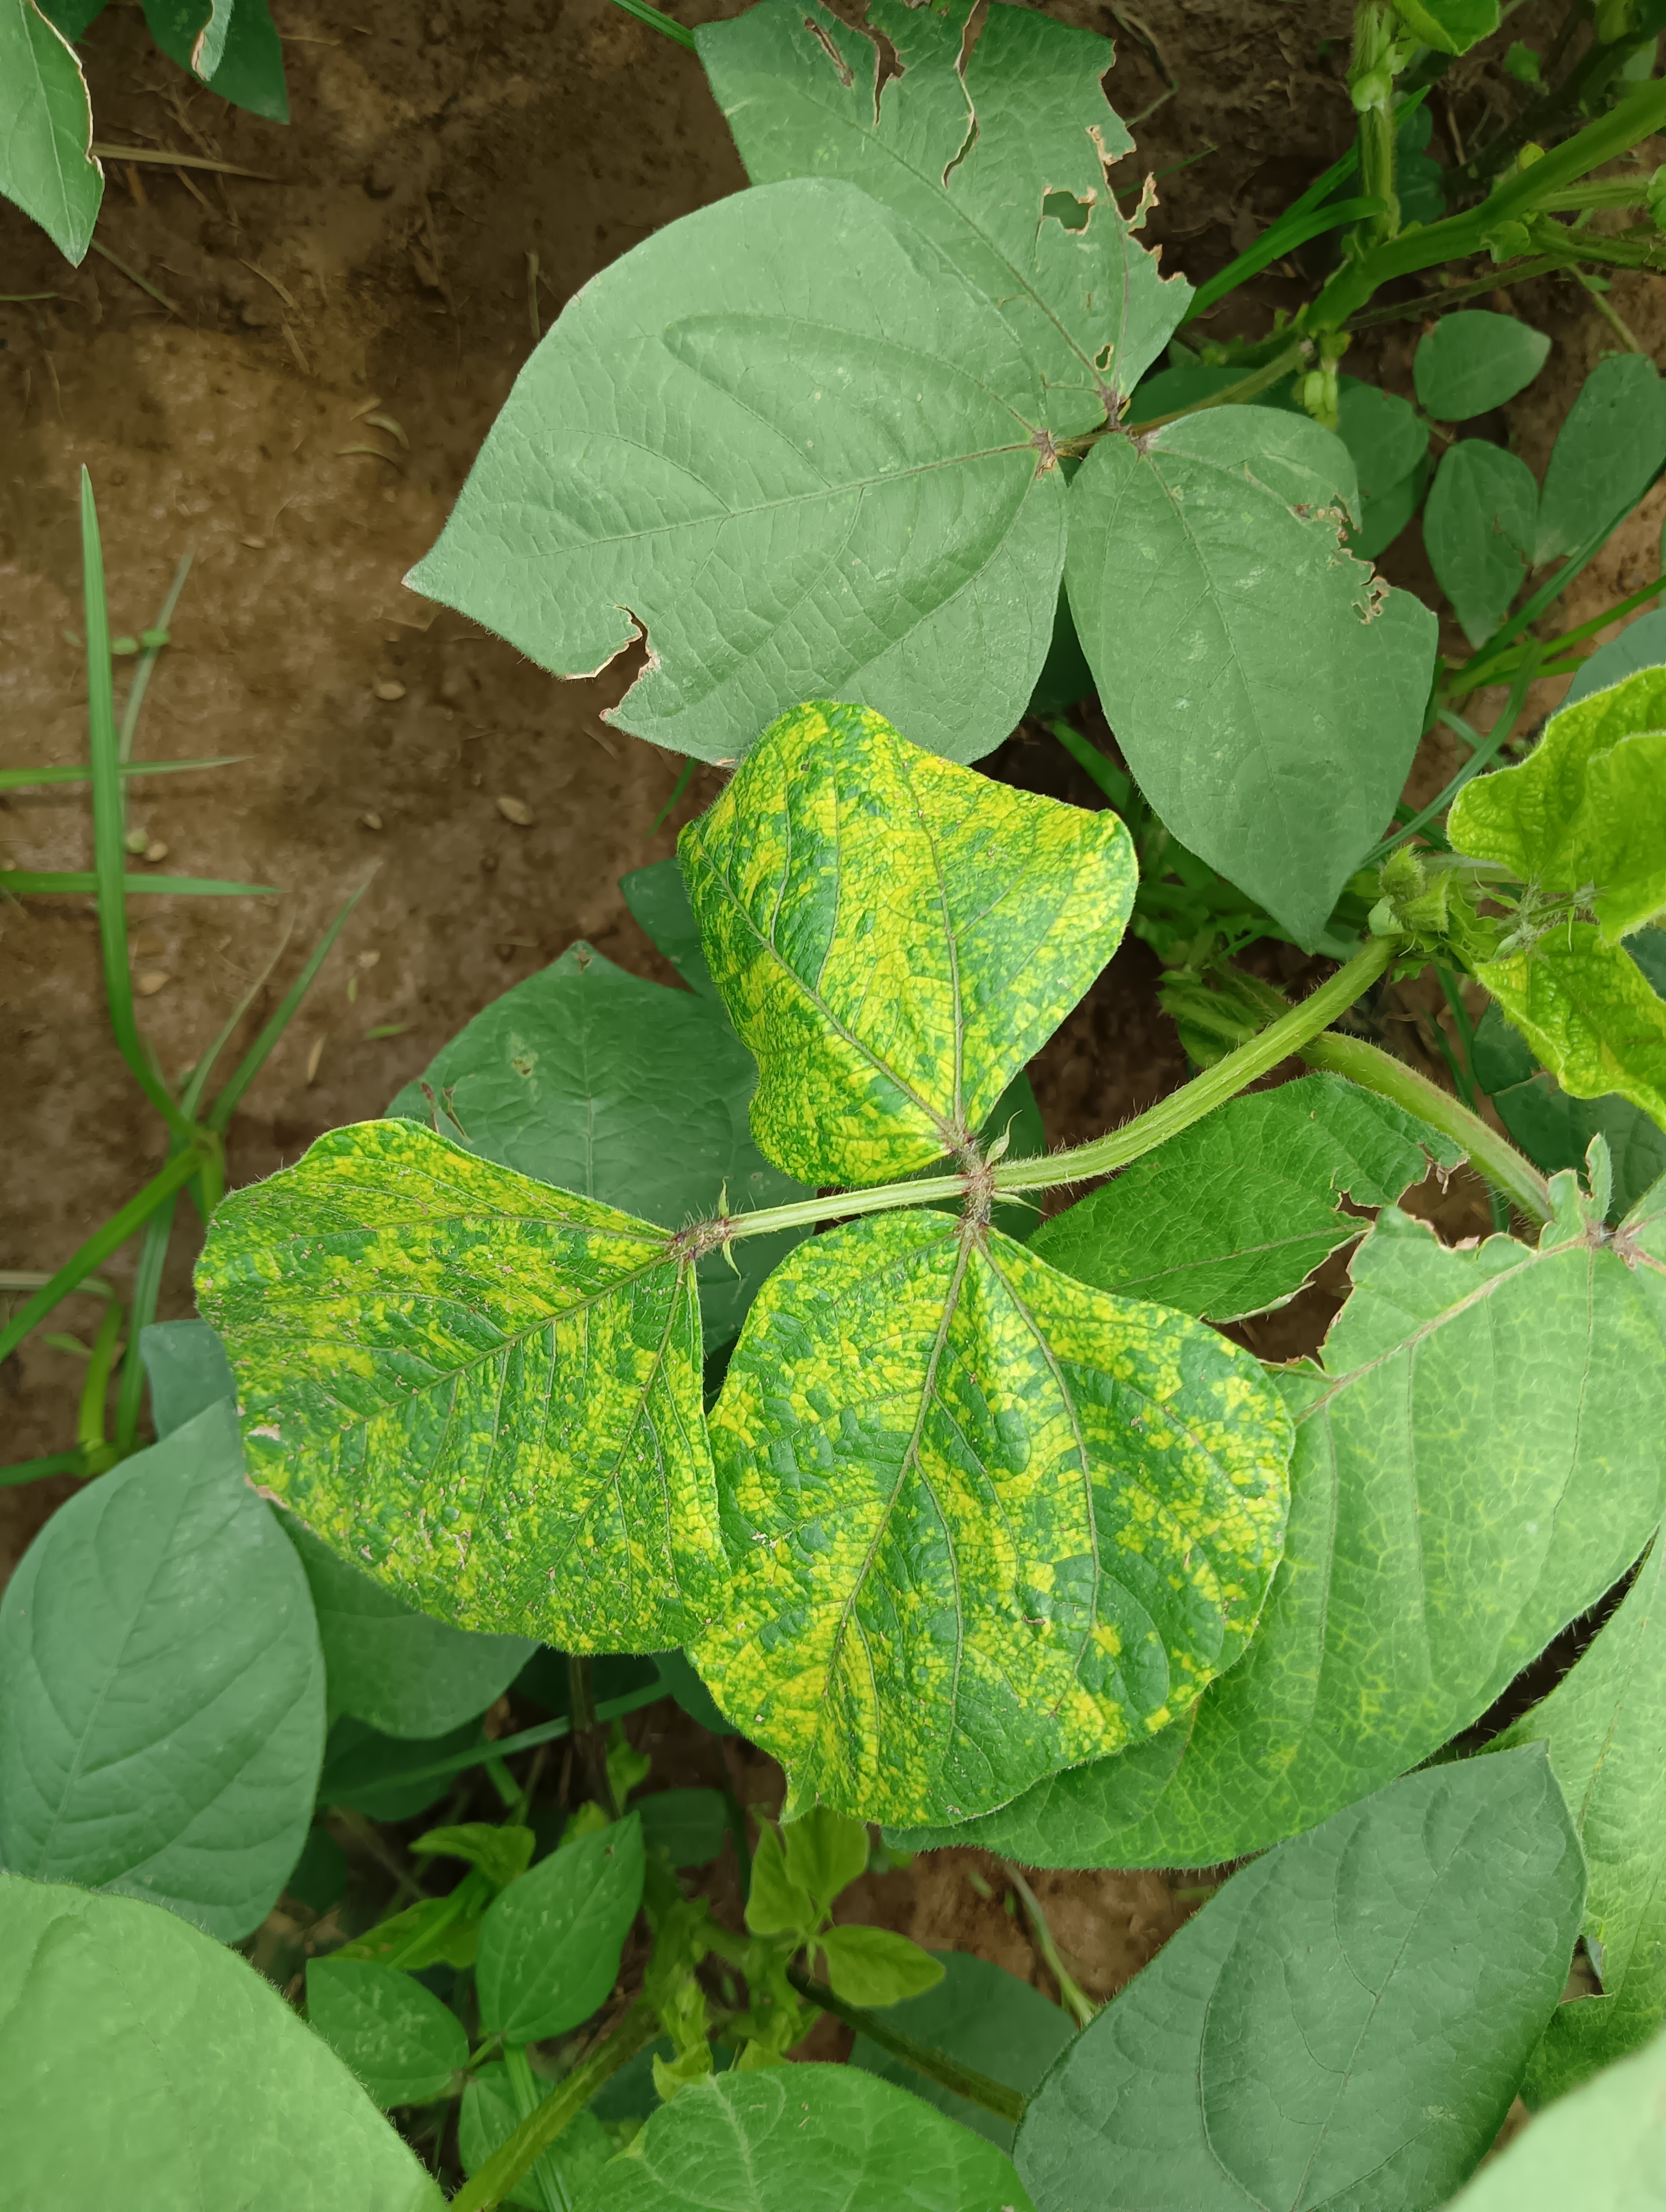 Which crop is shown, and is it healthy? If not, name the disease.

mungbean, yellow mosaic
